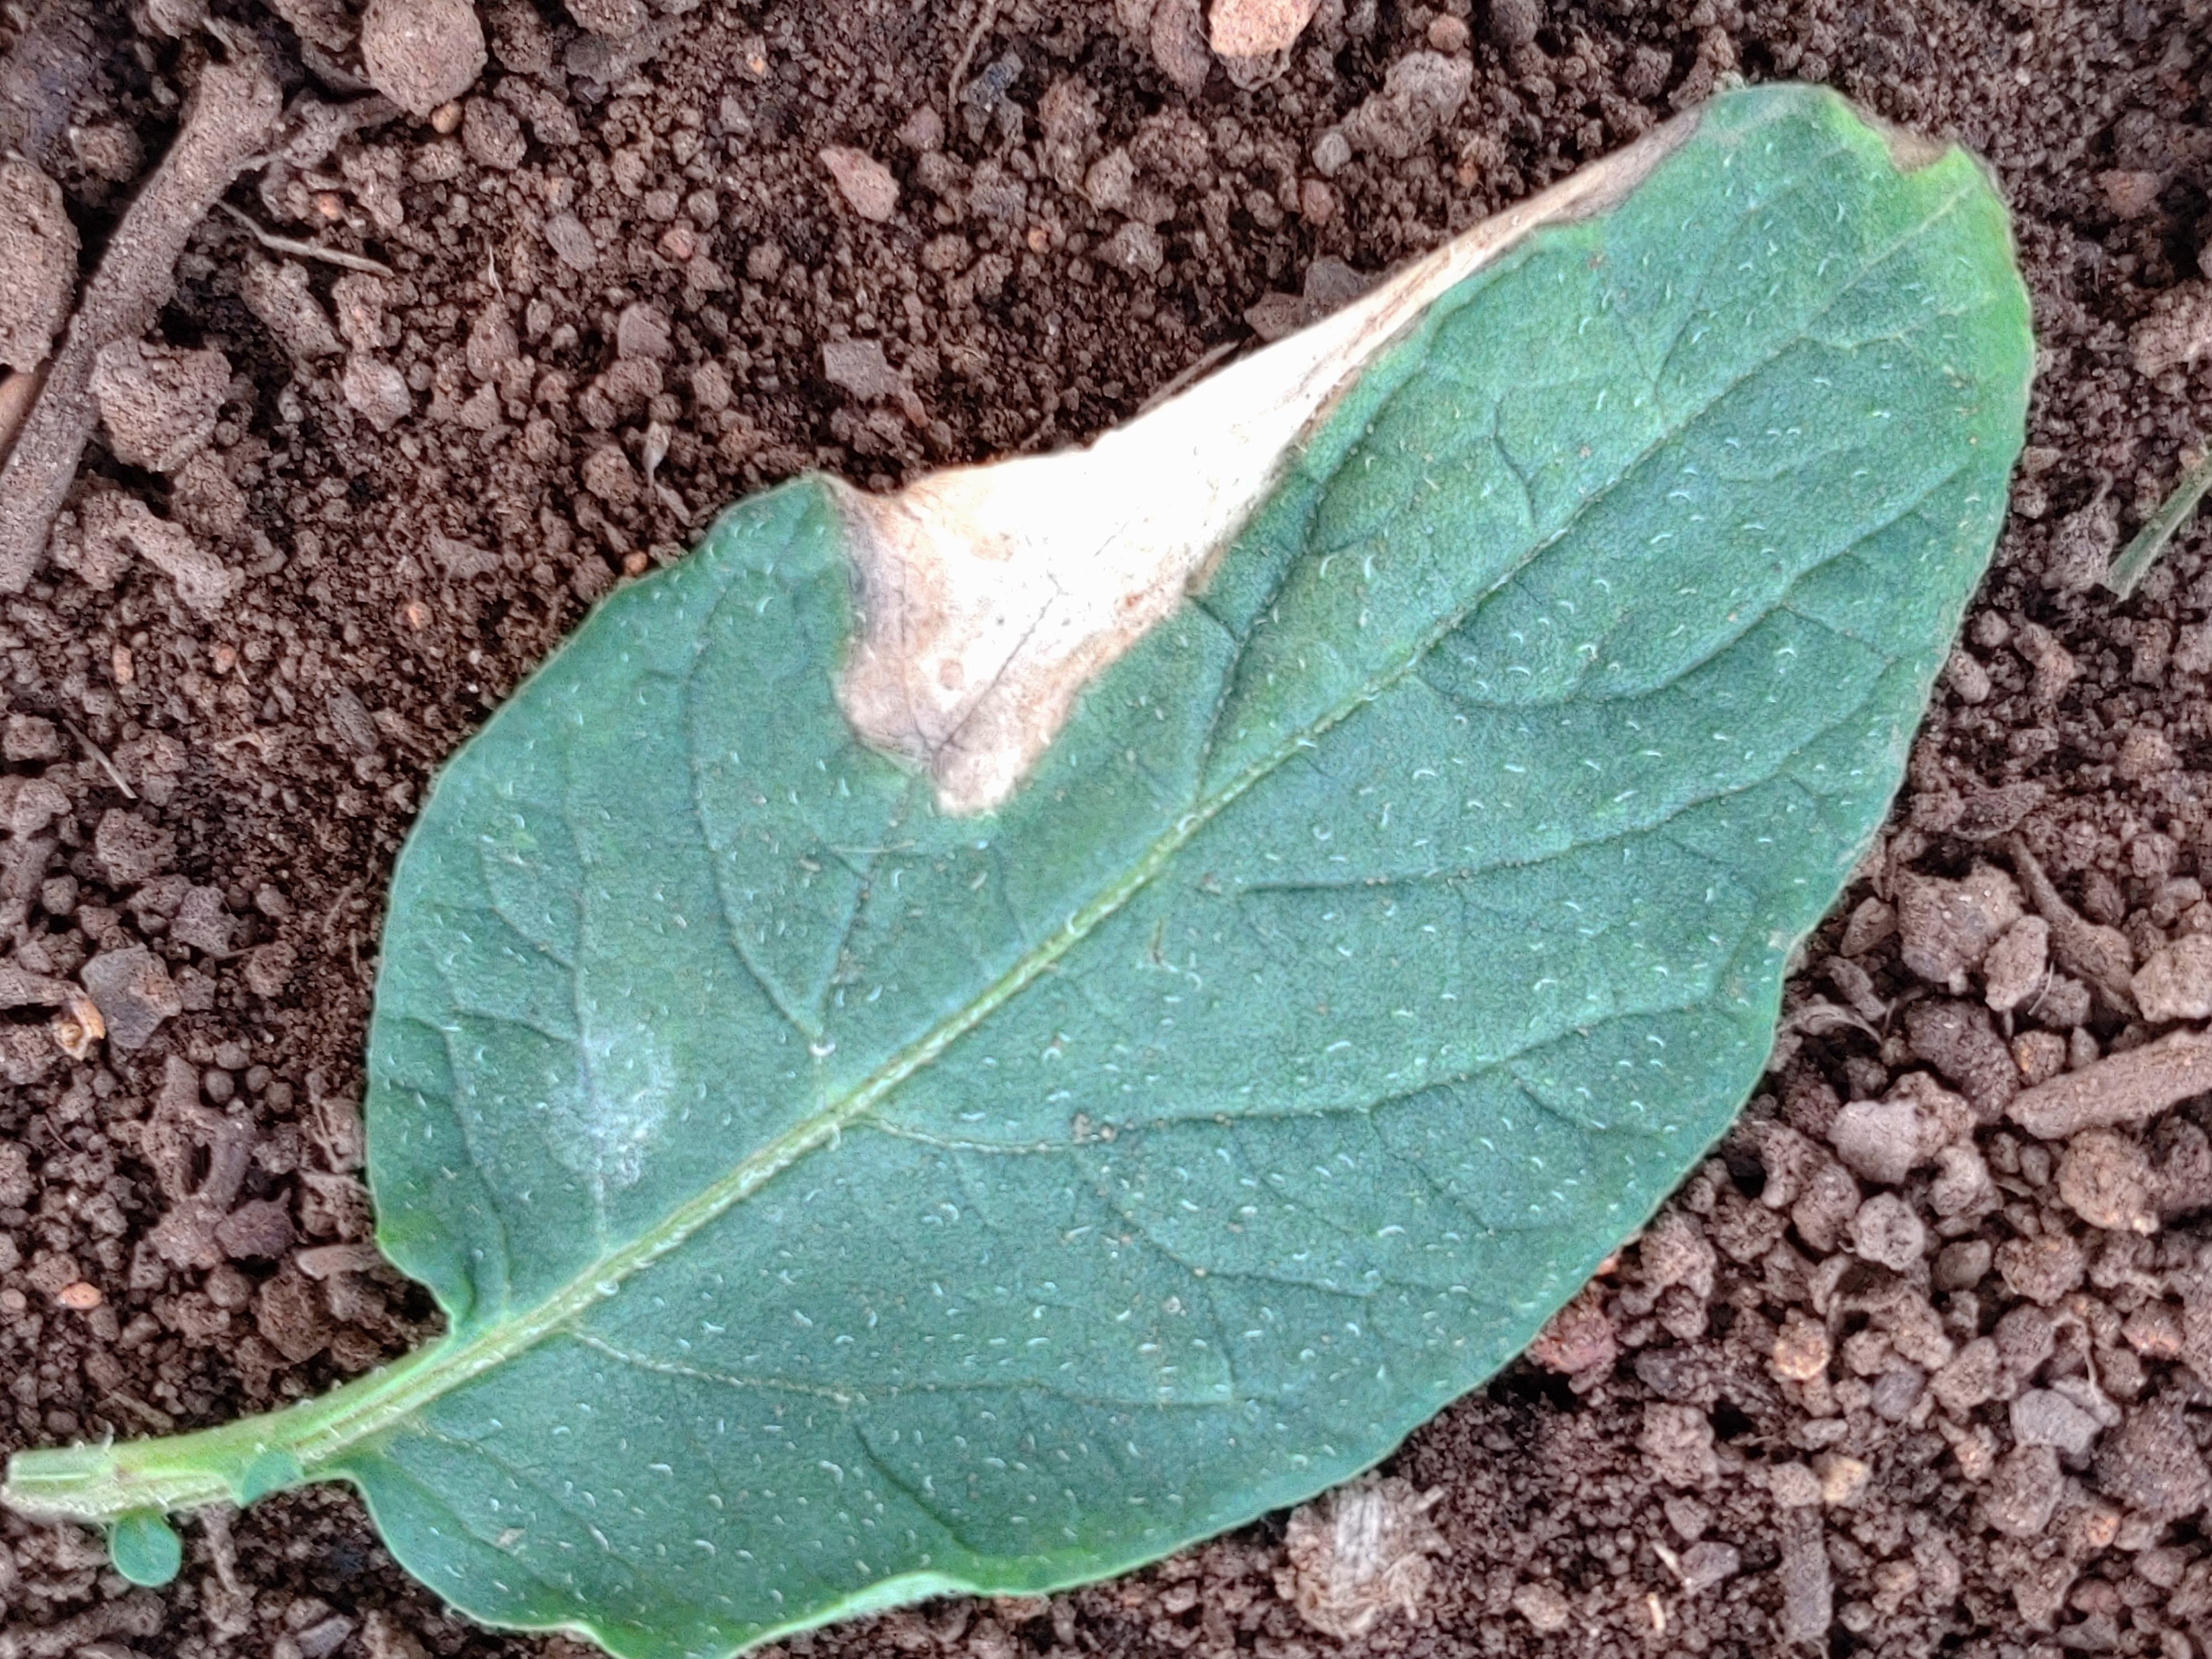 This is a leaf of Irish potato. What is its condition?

early blight
